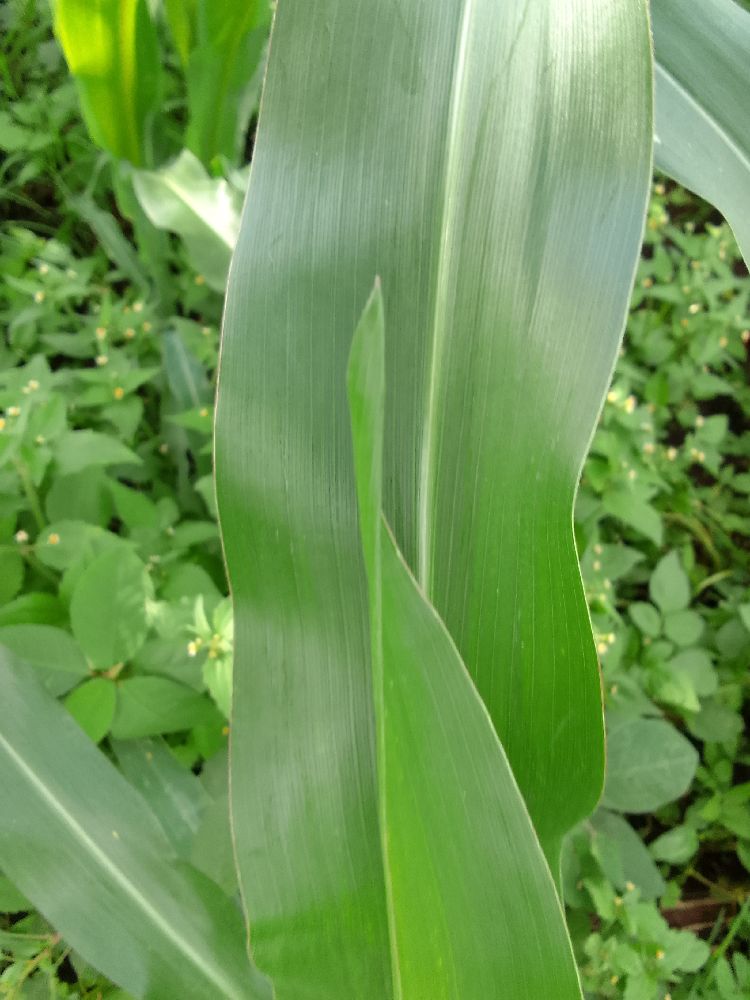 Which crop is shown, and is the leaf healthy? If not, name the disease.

maize, healthy
